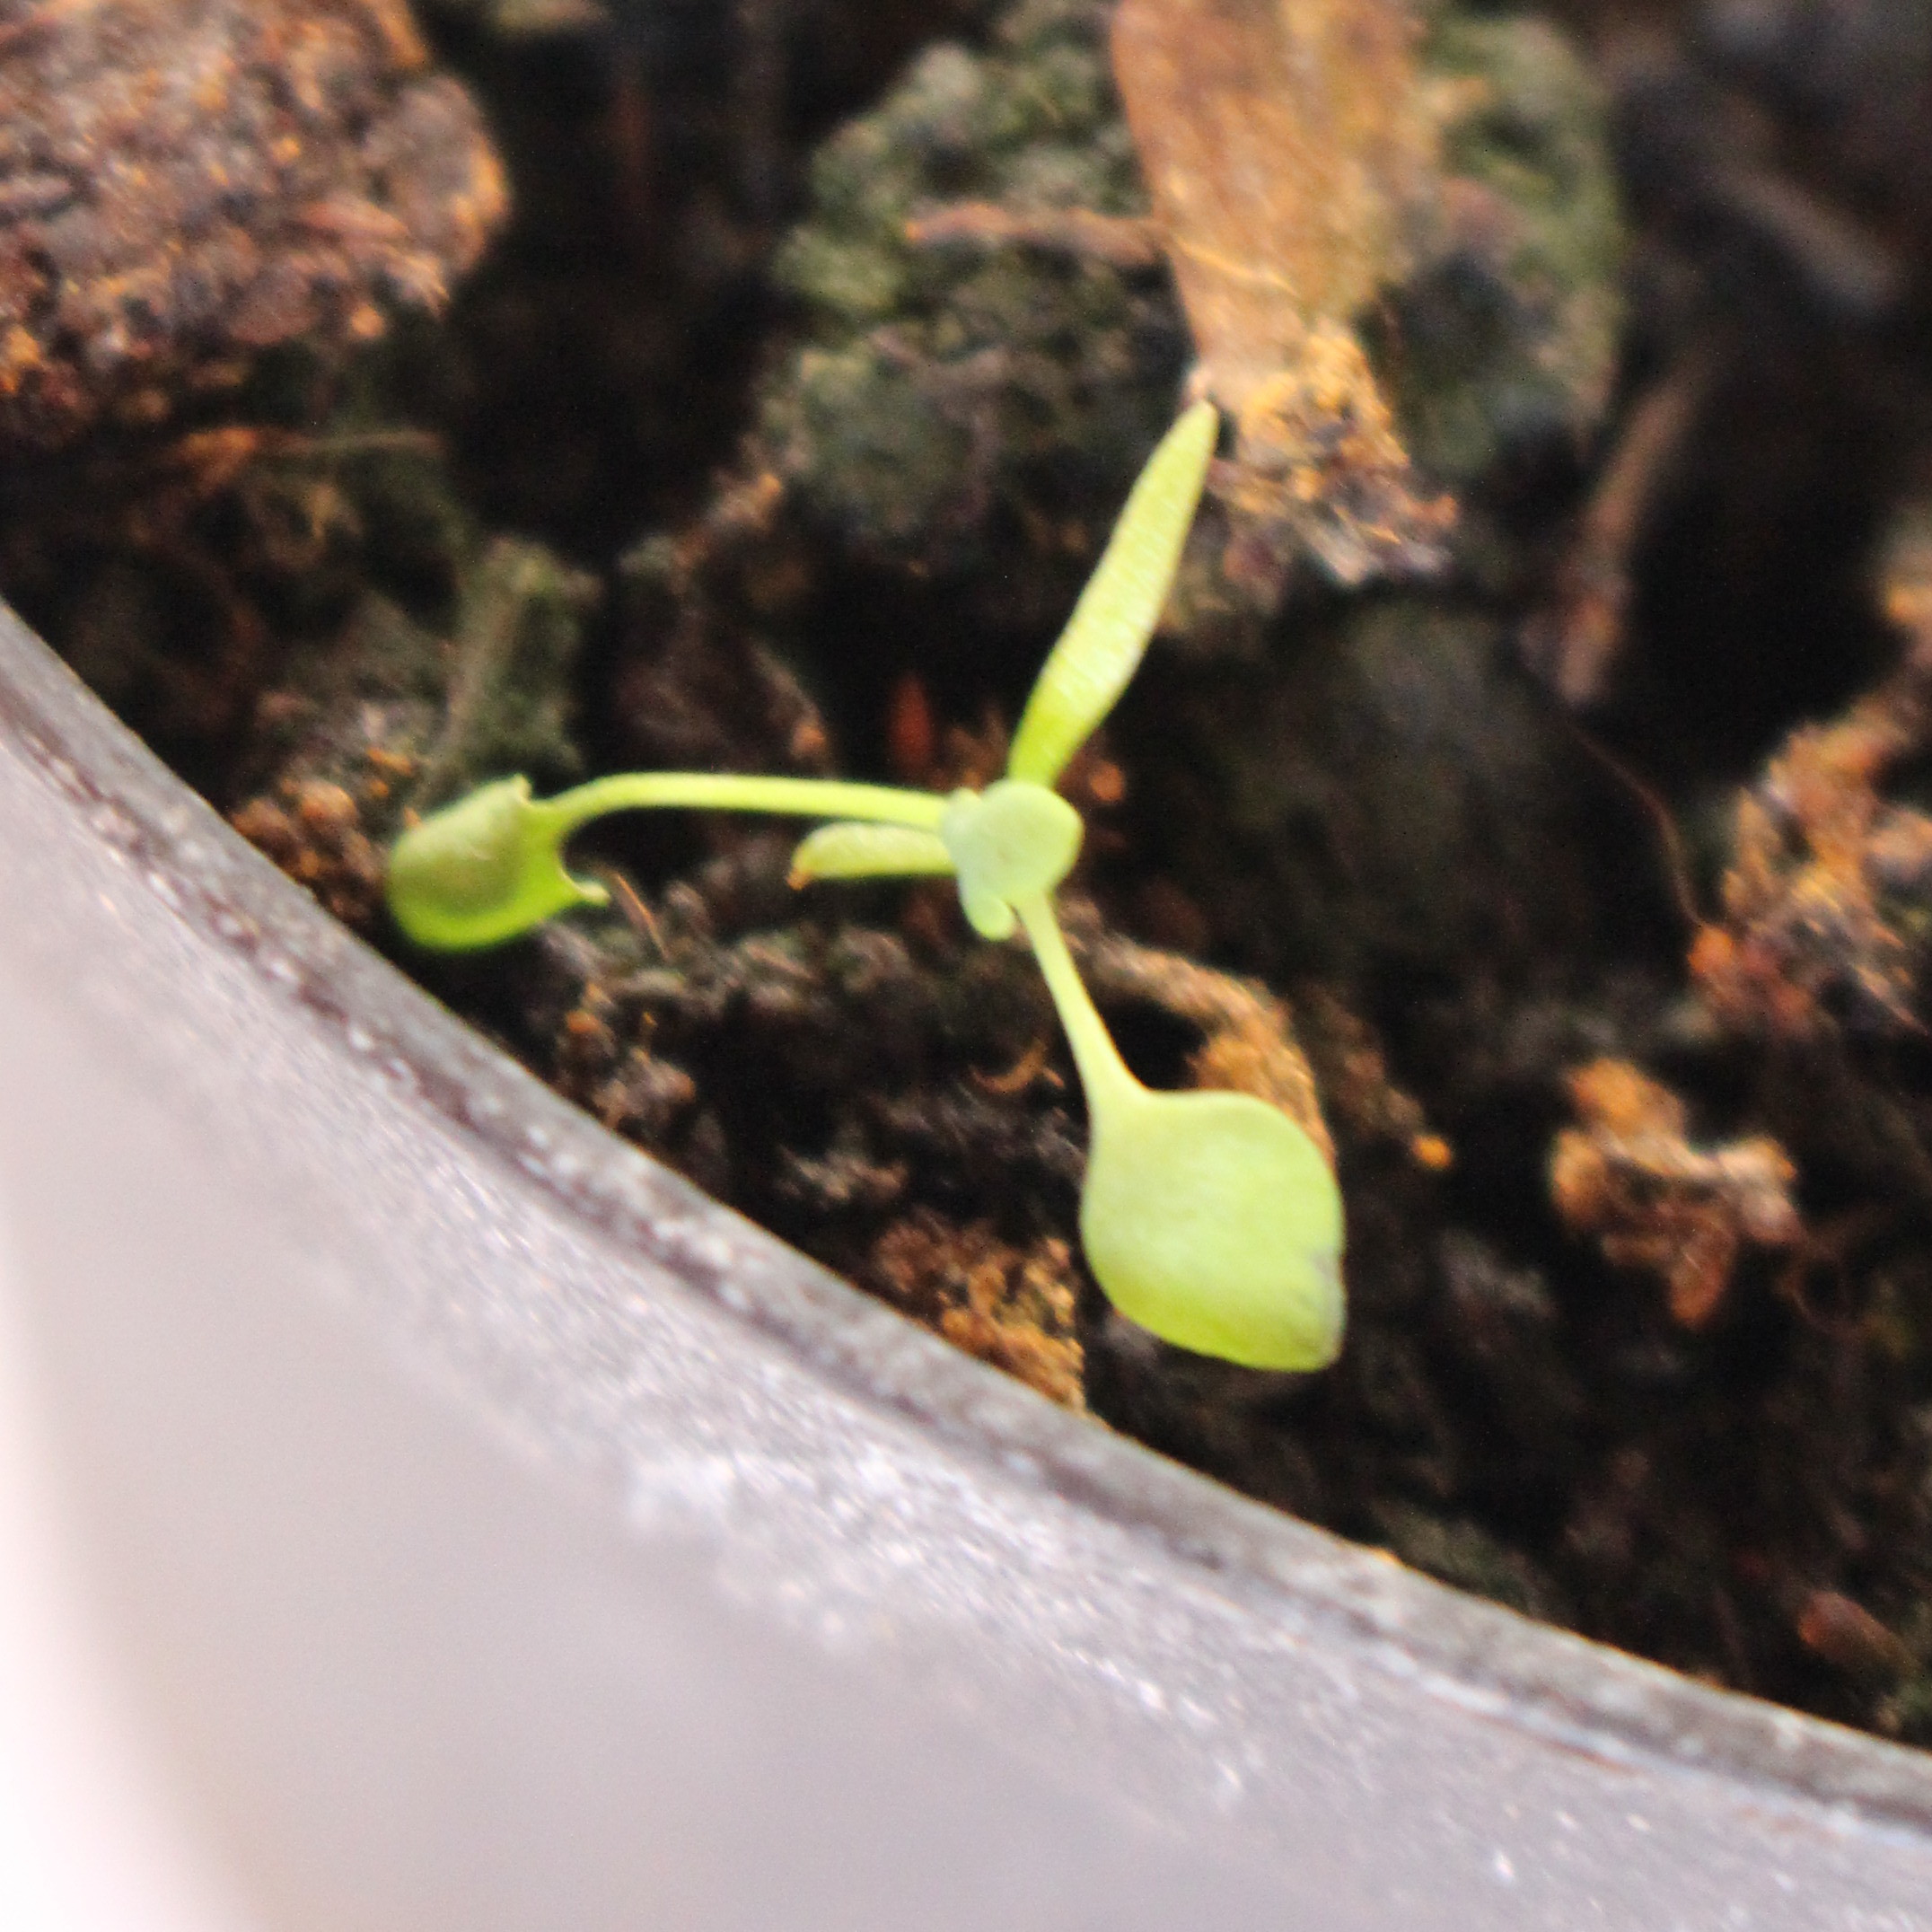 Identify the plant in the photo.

Papaver rhoeas
